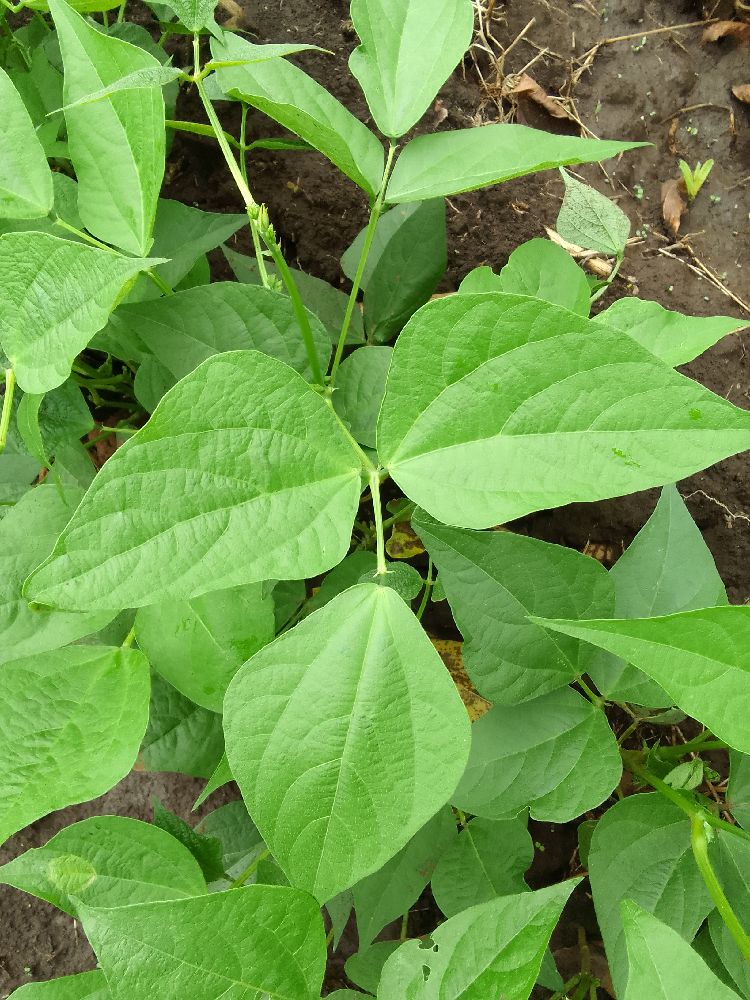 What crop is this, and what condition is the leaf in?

common bean, healthy
